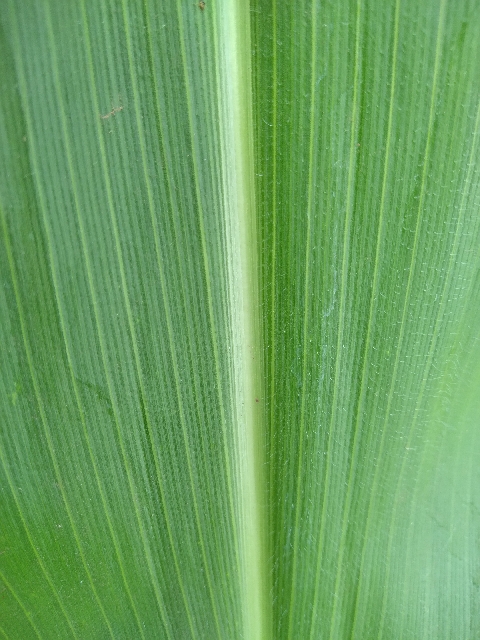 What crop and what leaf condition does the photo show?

maize, healthy
